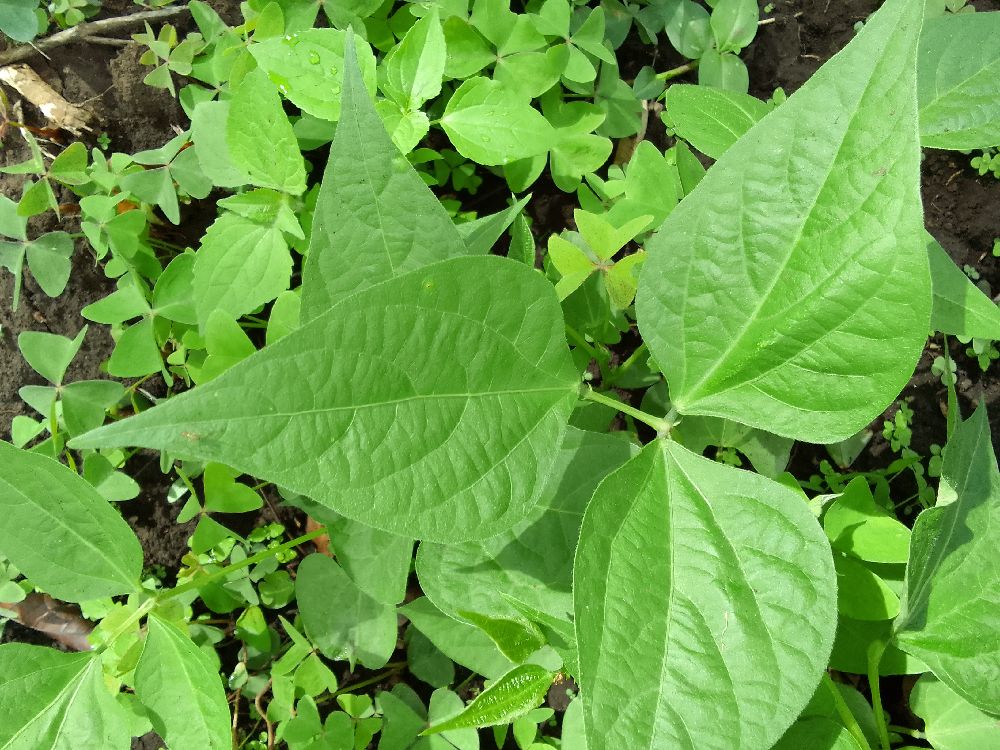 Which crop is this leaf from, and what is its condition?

common bean, healthy
